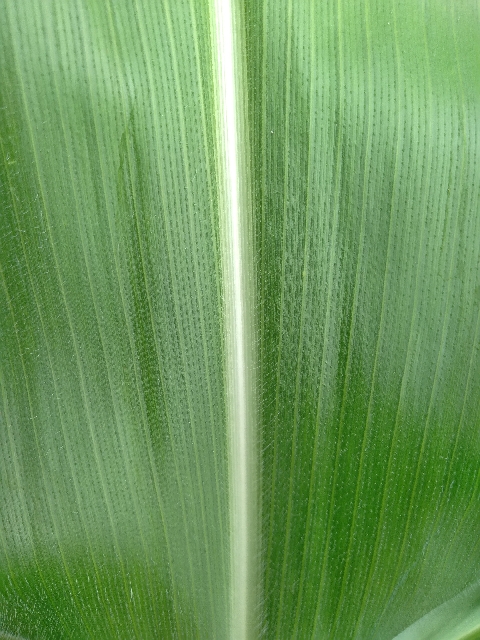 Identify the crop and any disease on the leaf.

maize, healthy
